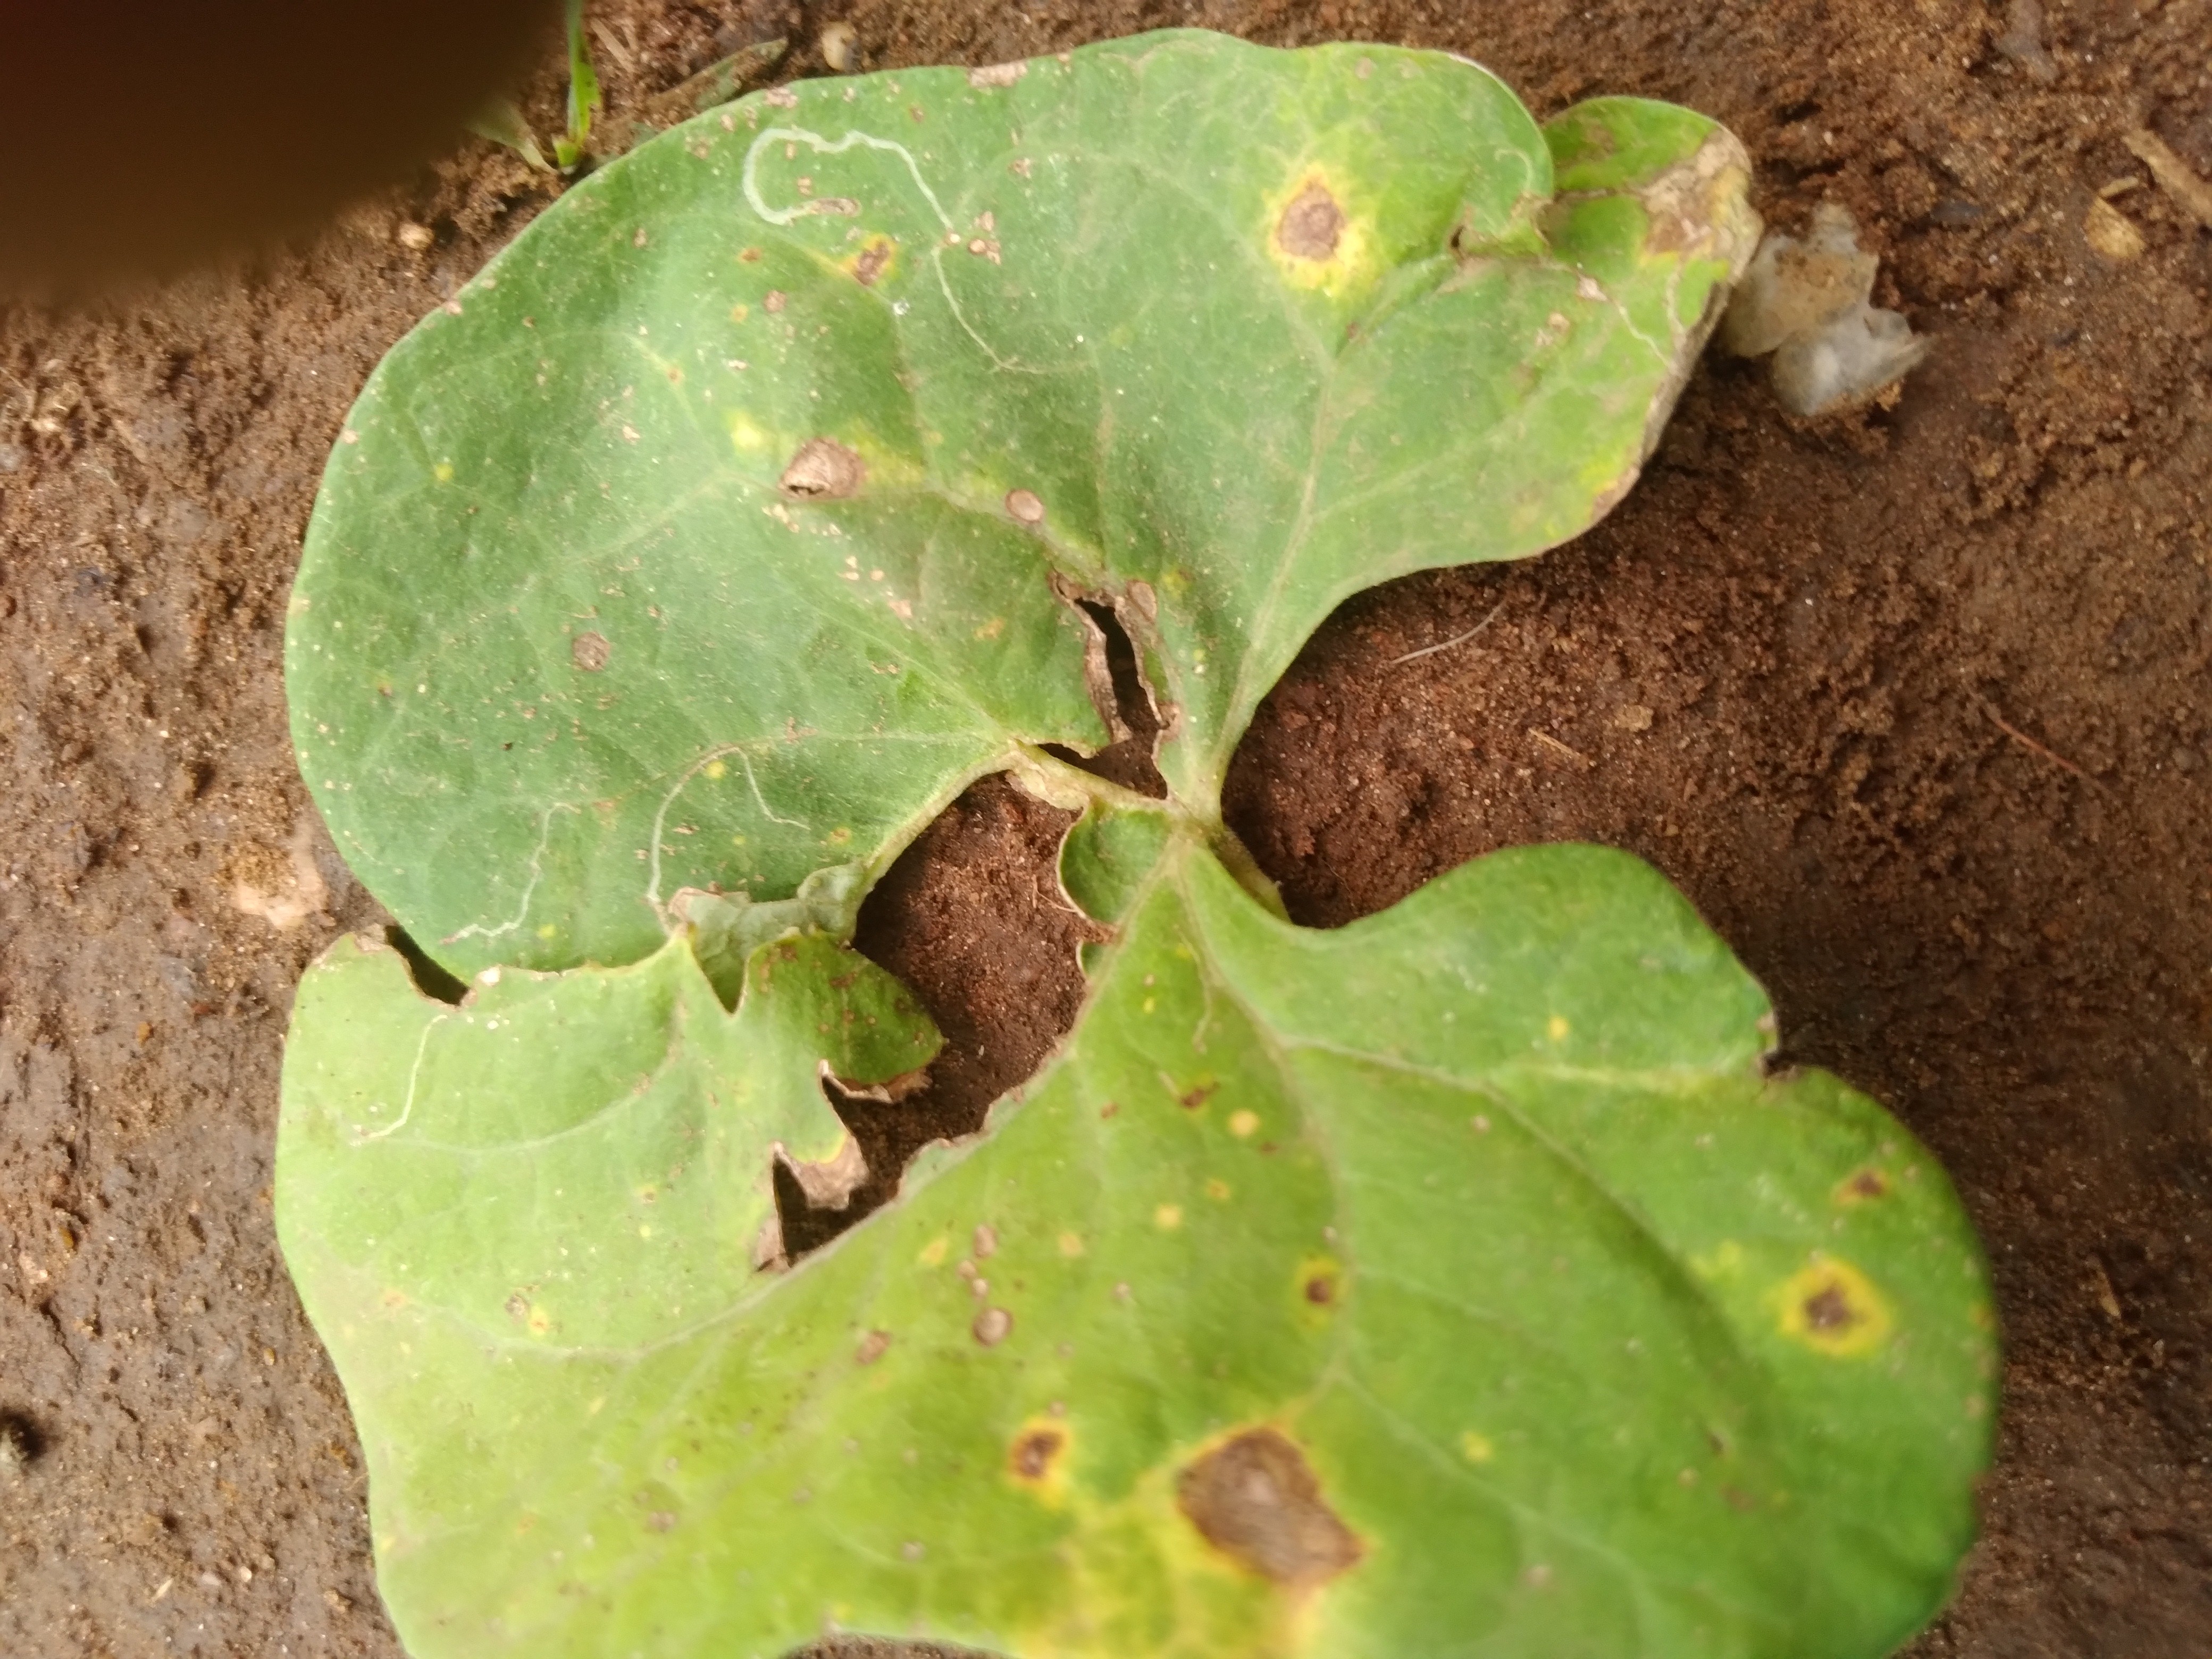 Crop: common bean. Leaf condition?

rust
